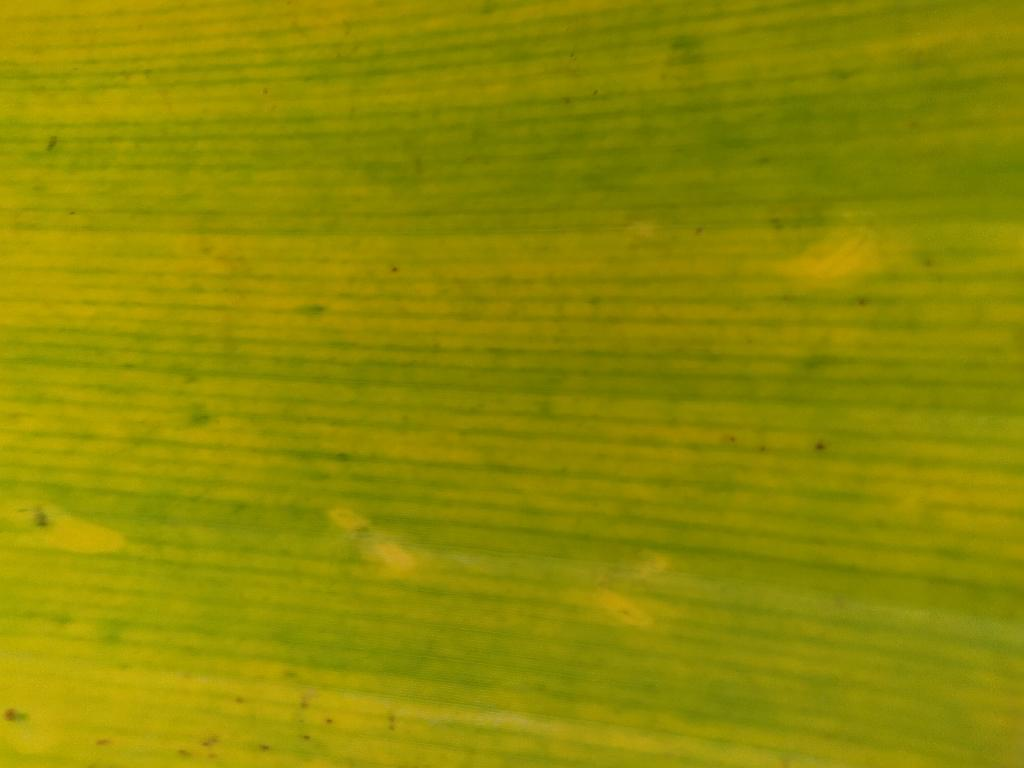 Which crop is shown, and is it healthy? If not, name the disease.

banana, fusarium wilt race 1
